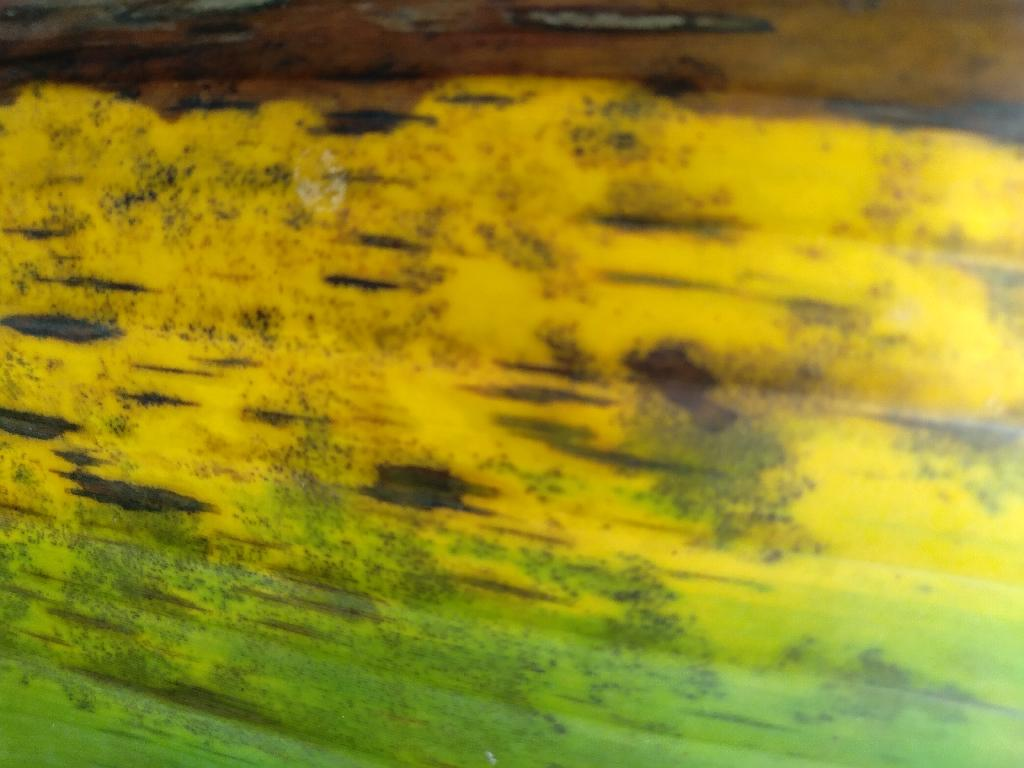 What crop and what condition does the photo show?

banana, black sigatoka
